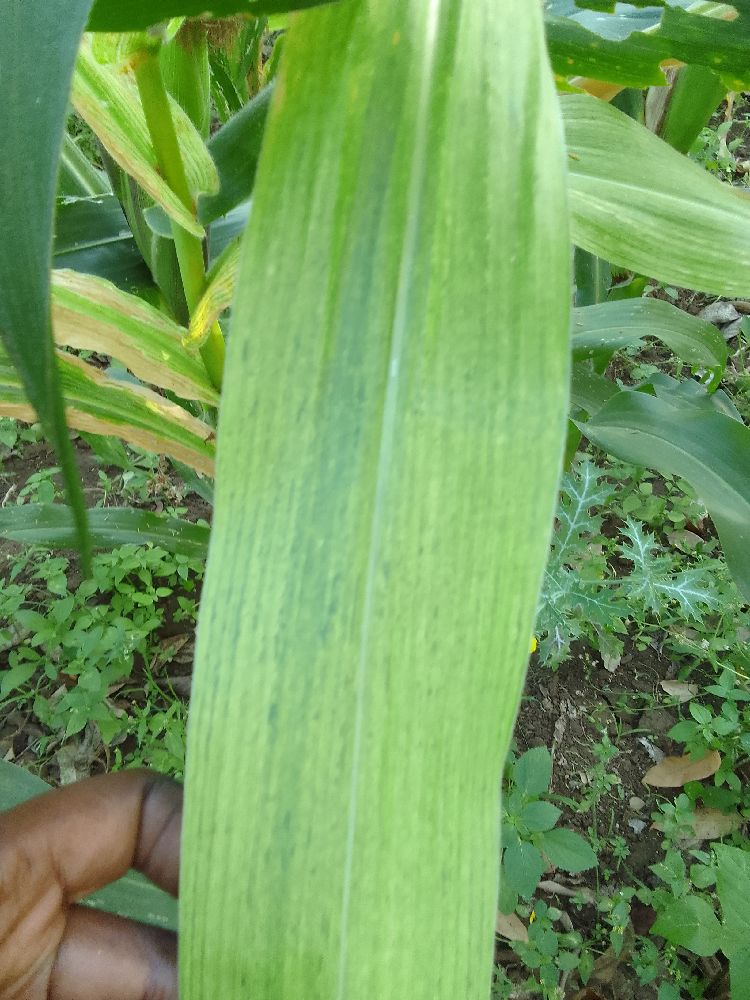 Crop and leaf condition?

maize, maize lethal necrosis
